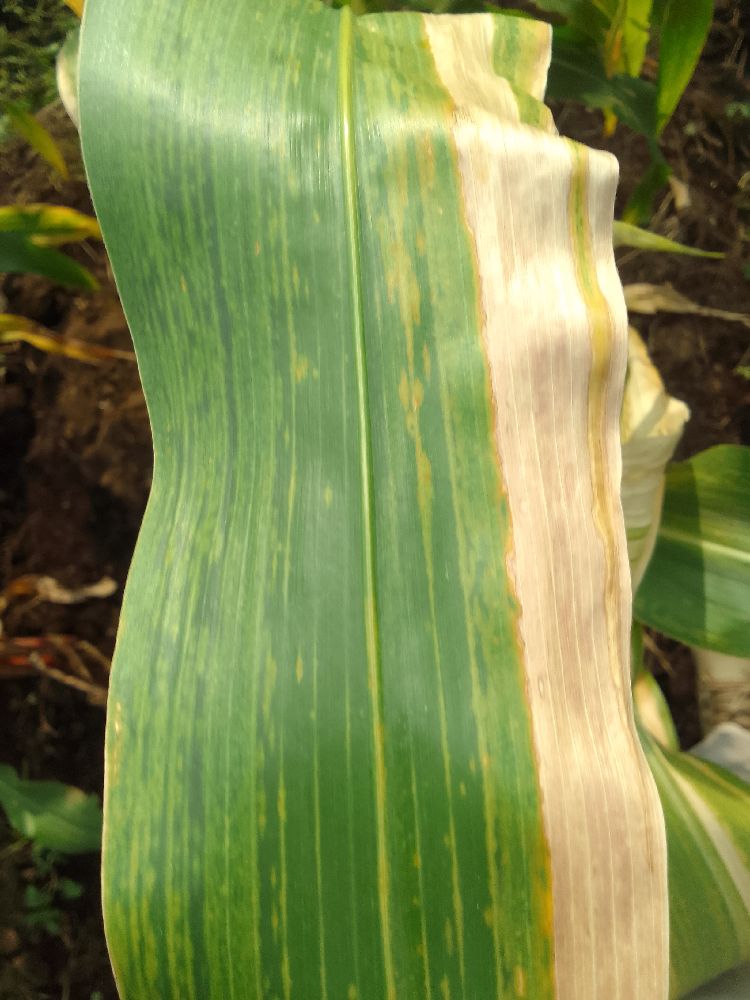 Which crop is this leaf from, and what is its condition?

maize, maize lethal necrosis
